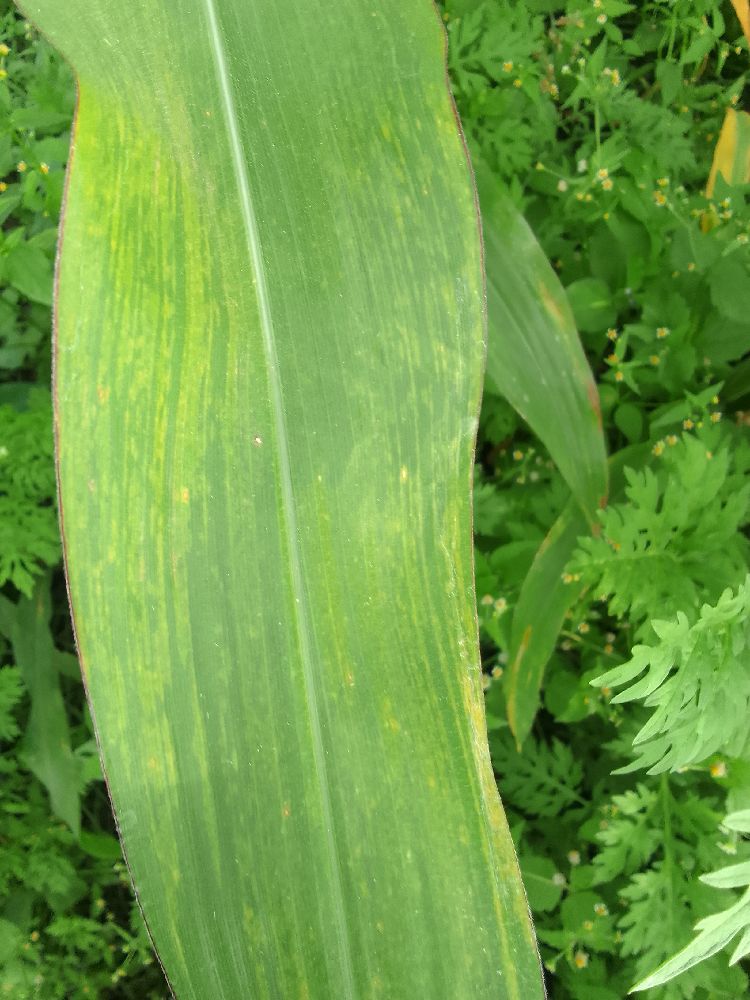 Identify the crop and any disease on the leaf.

maize, maize lethal necrosis
